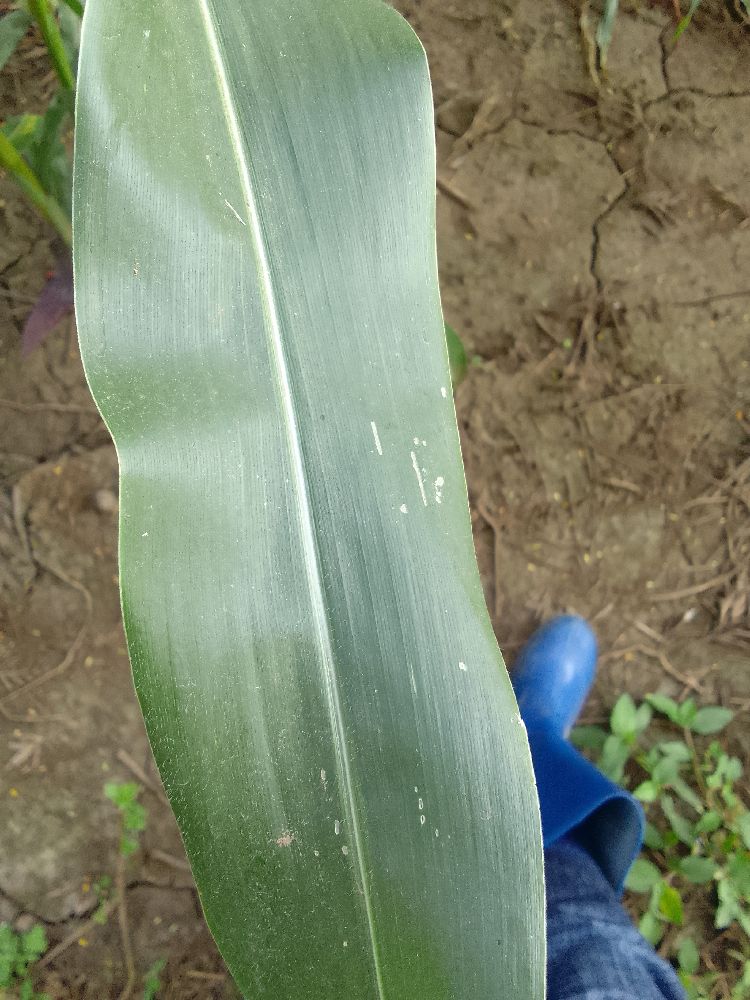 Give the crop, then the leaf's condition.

maize, healthy
